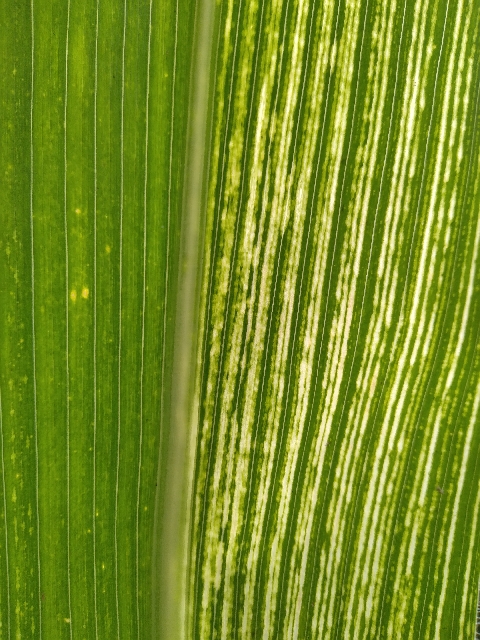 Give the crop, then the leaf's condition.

maize, maize streak virus
